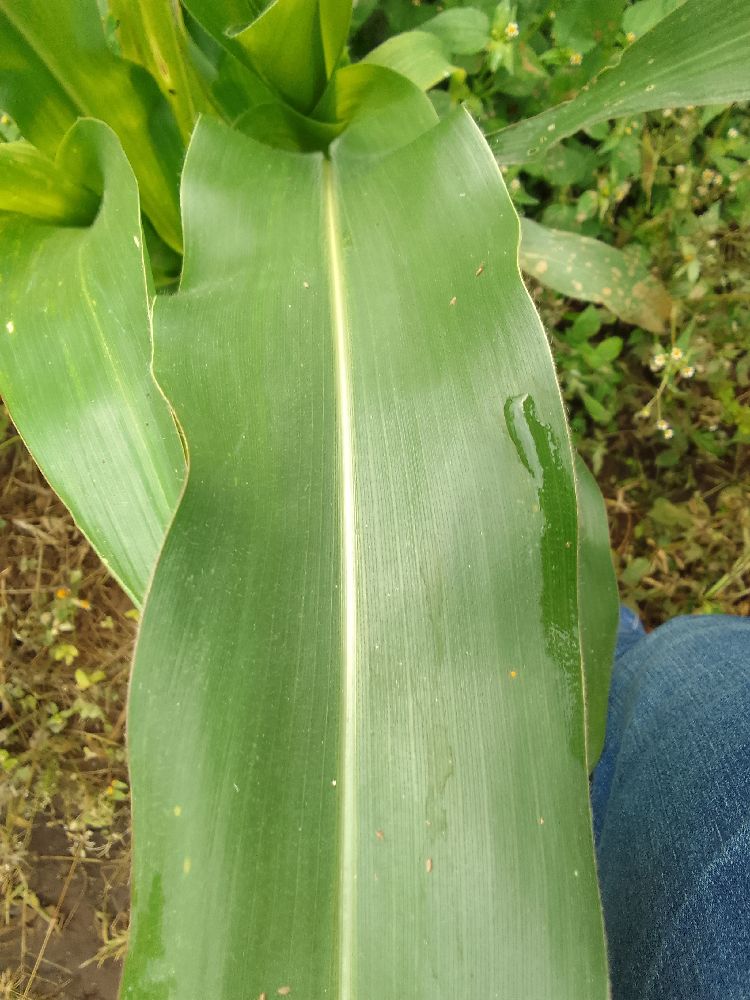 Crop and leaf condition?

maize, healthy
